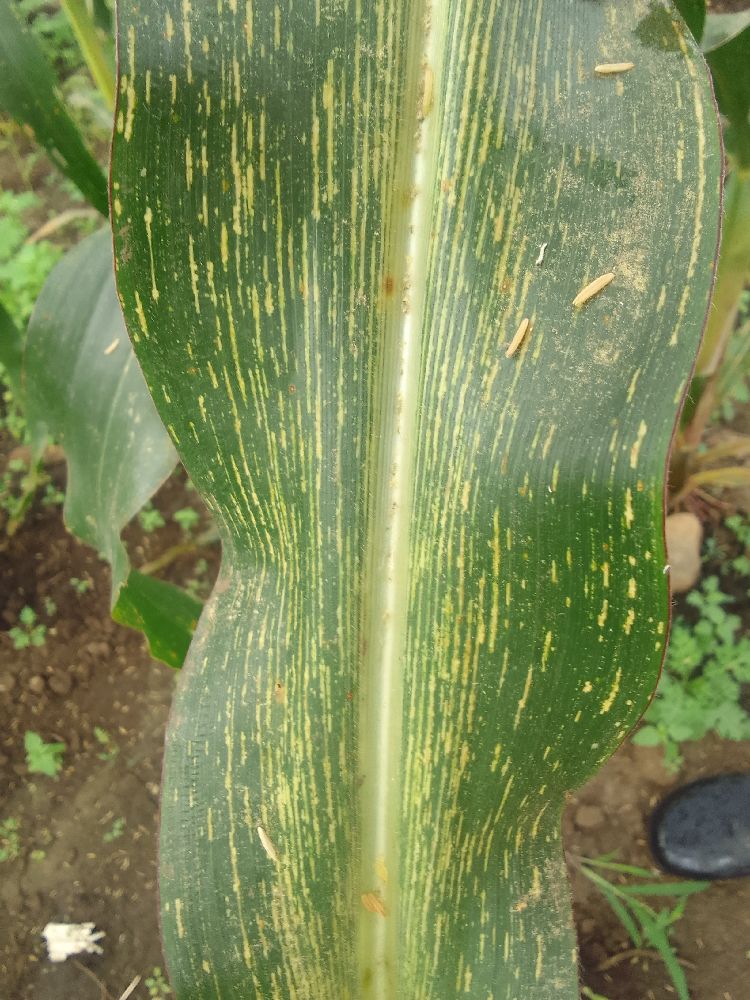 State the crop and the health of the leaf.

maize, maize streak virus
